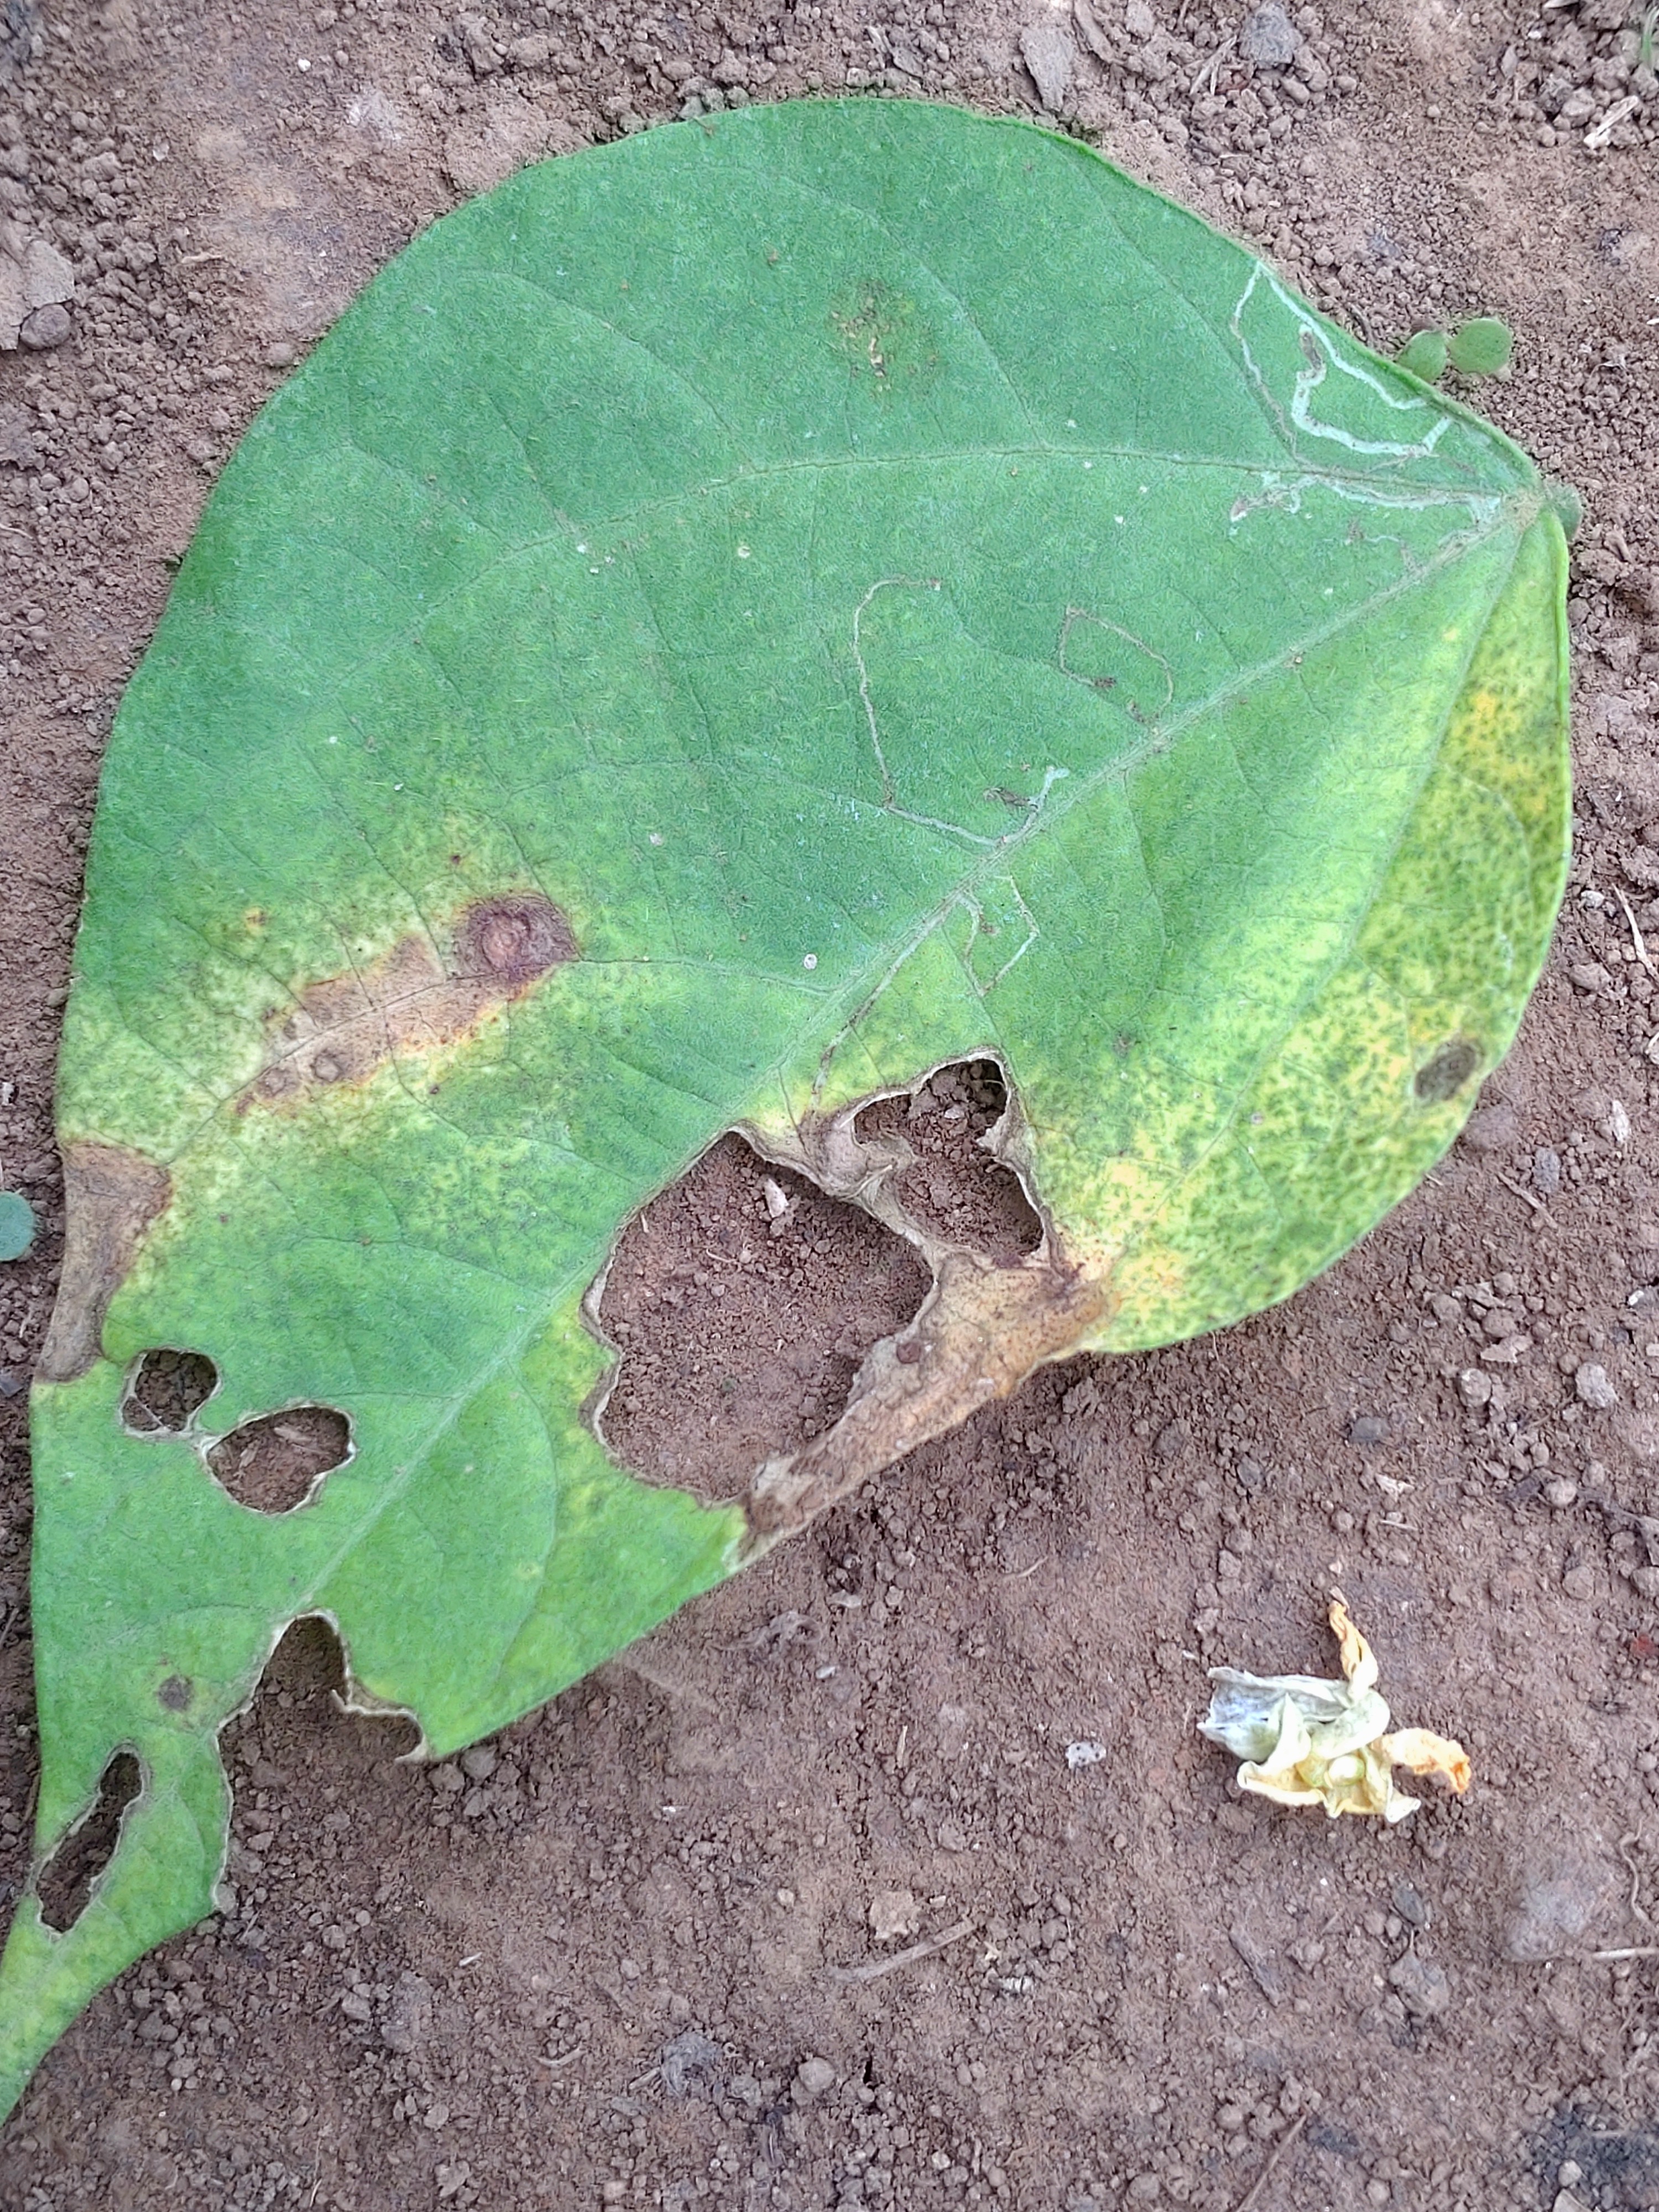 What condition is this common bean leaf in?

anthracnose
